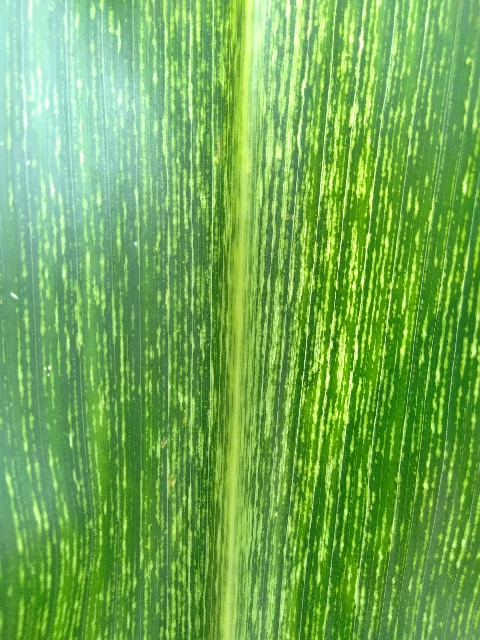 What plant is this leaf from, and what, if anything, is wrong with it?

maize, maize streak virus
